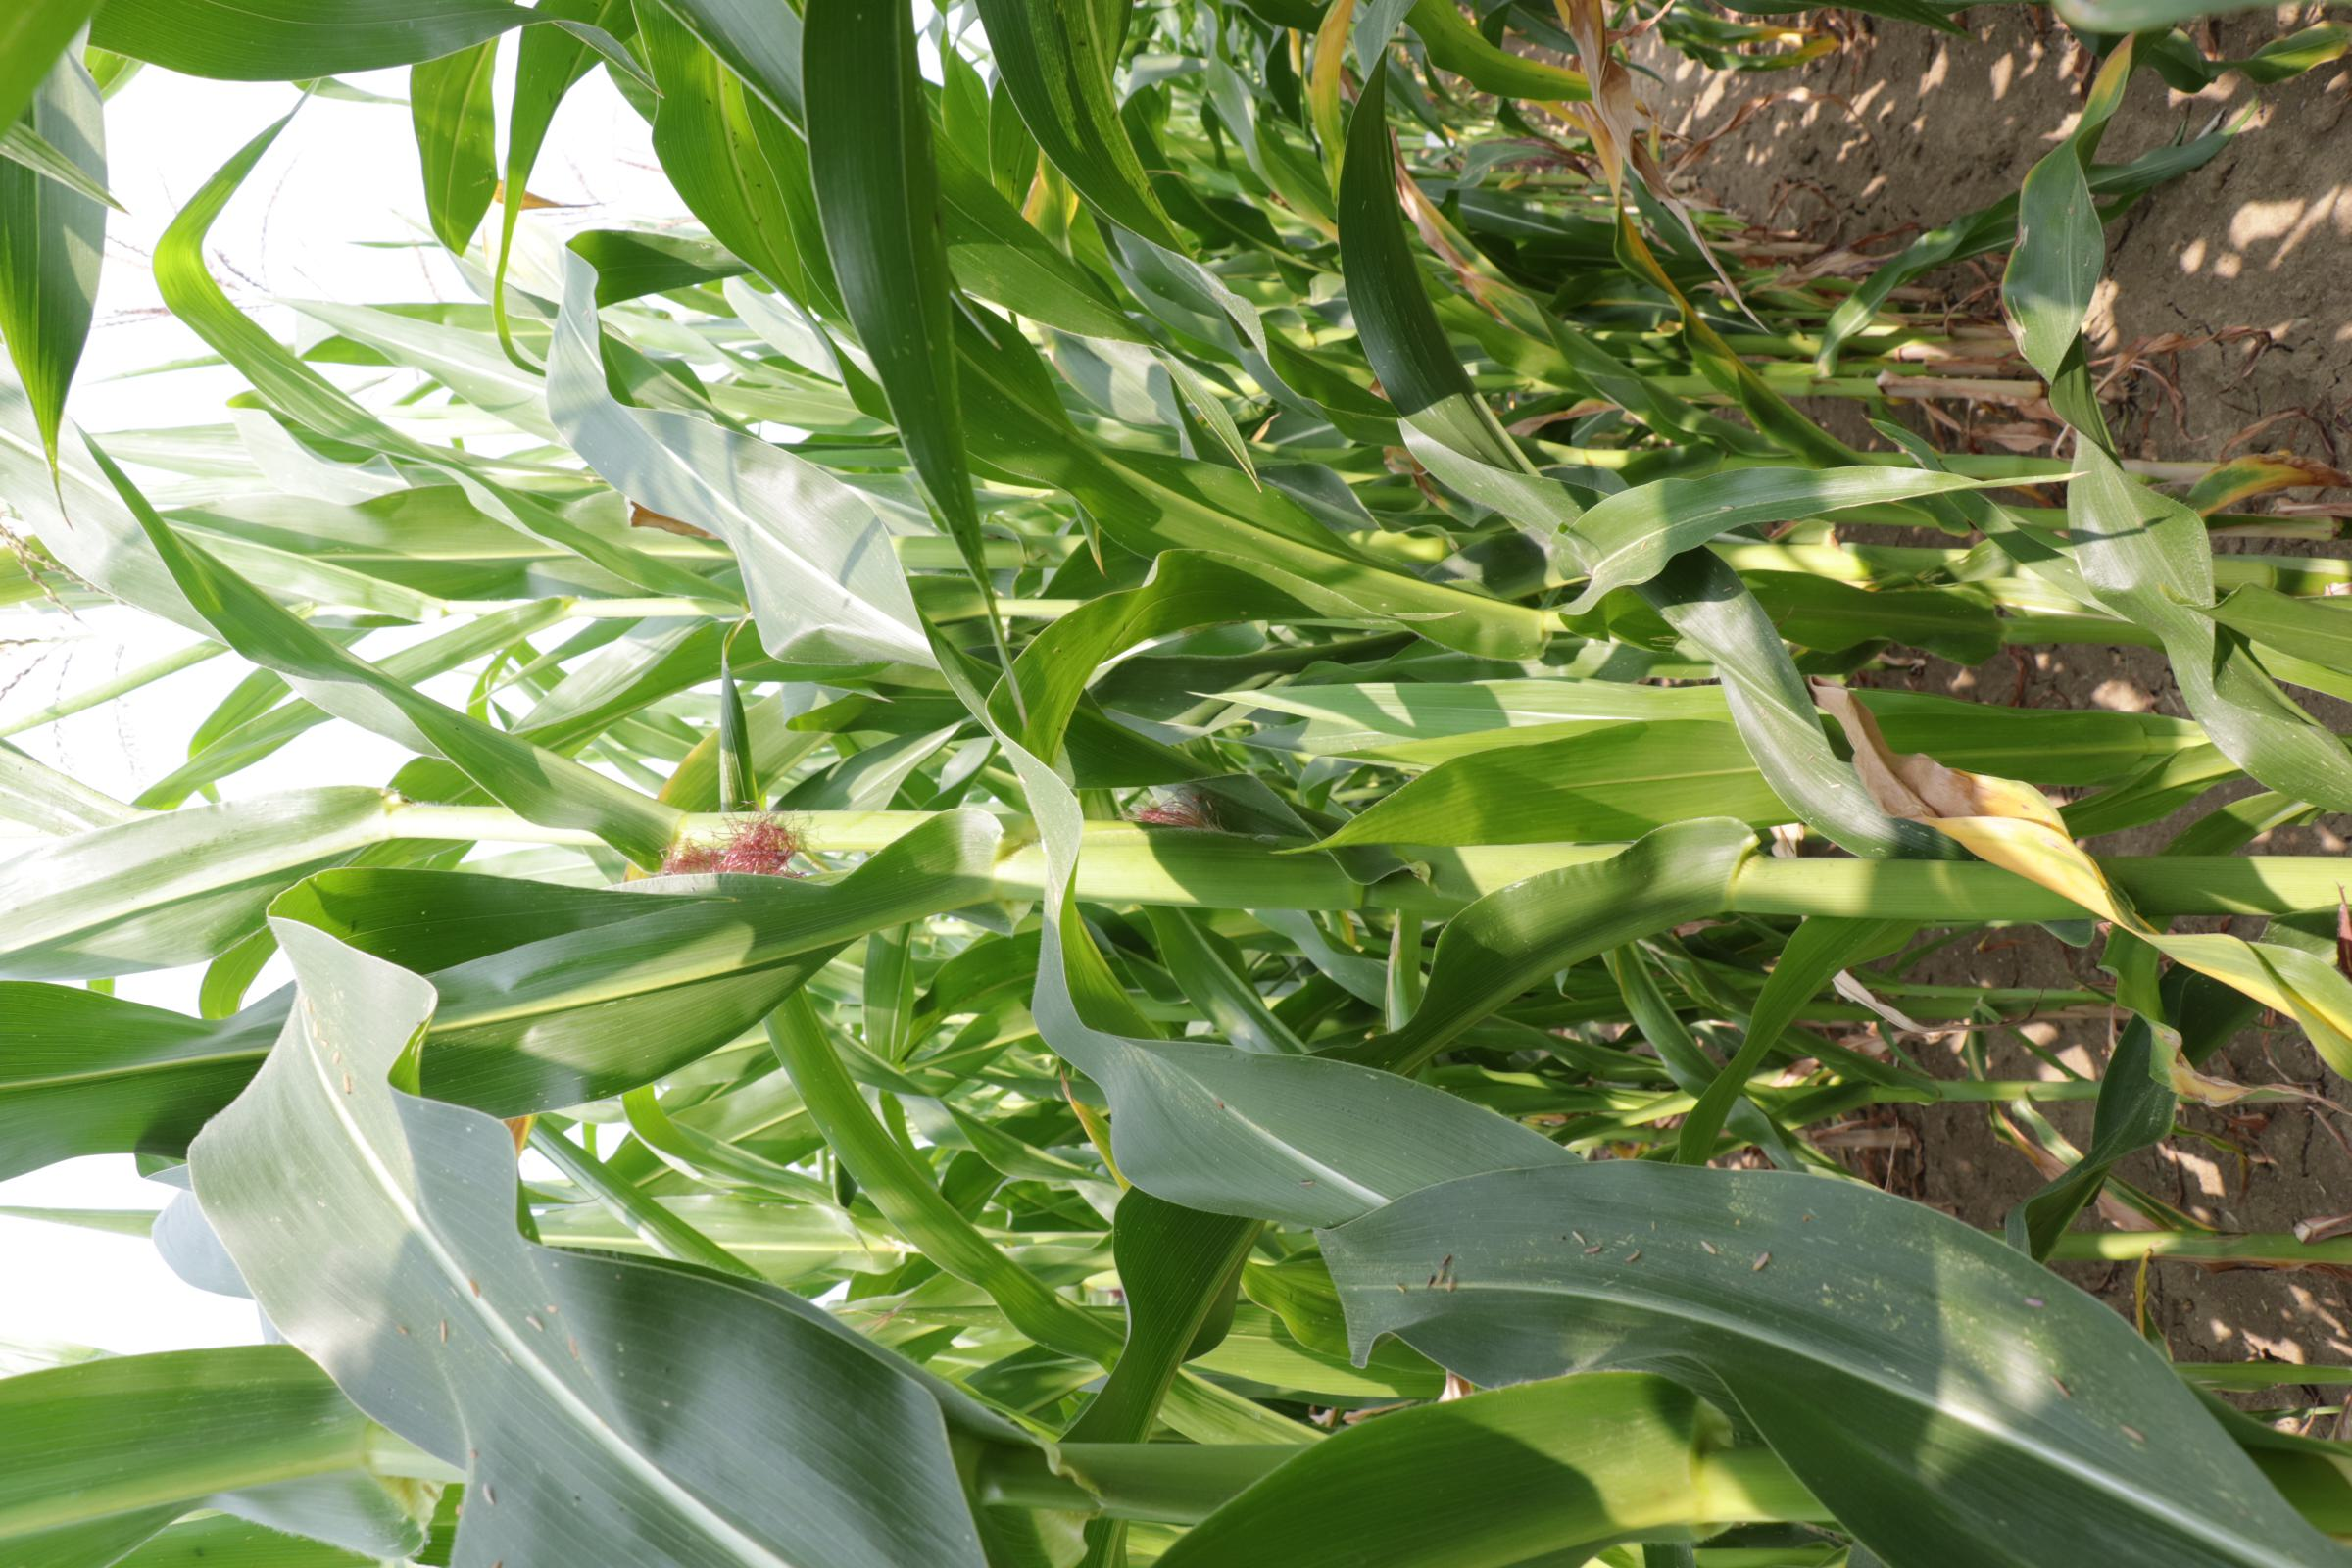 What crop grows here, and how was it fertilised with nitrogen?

maize, full nitrogen fertilisation
